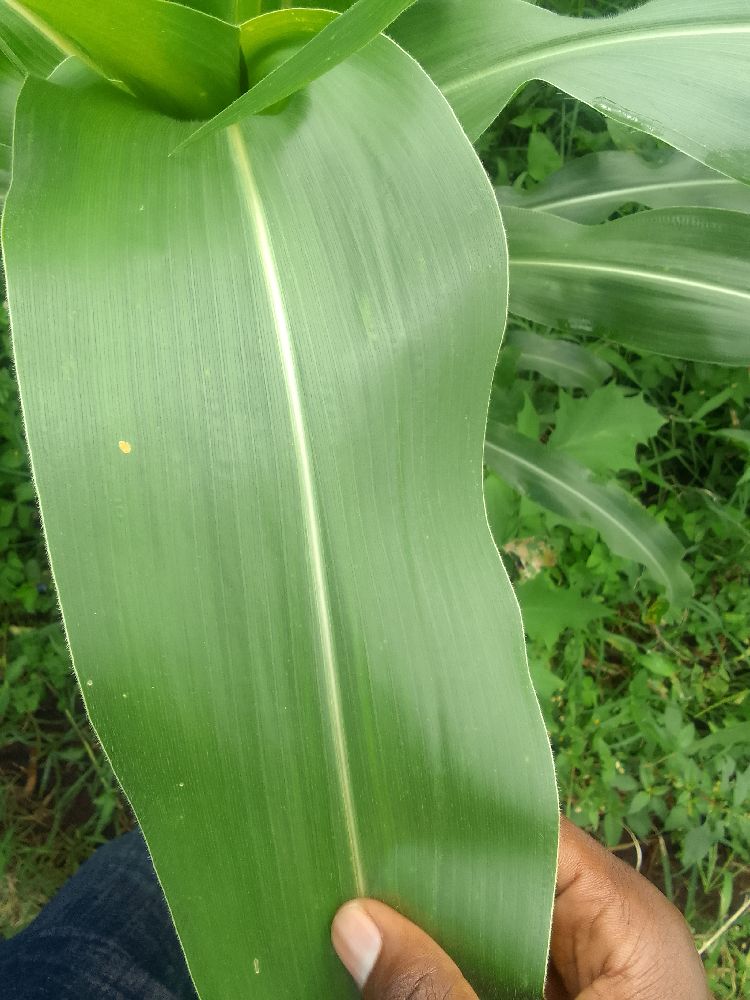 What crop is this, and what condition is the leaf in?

maize, healthy
